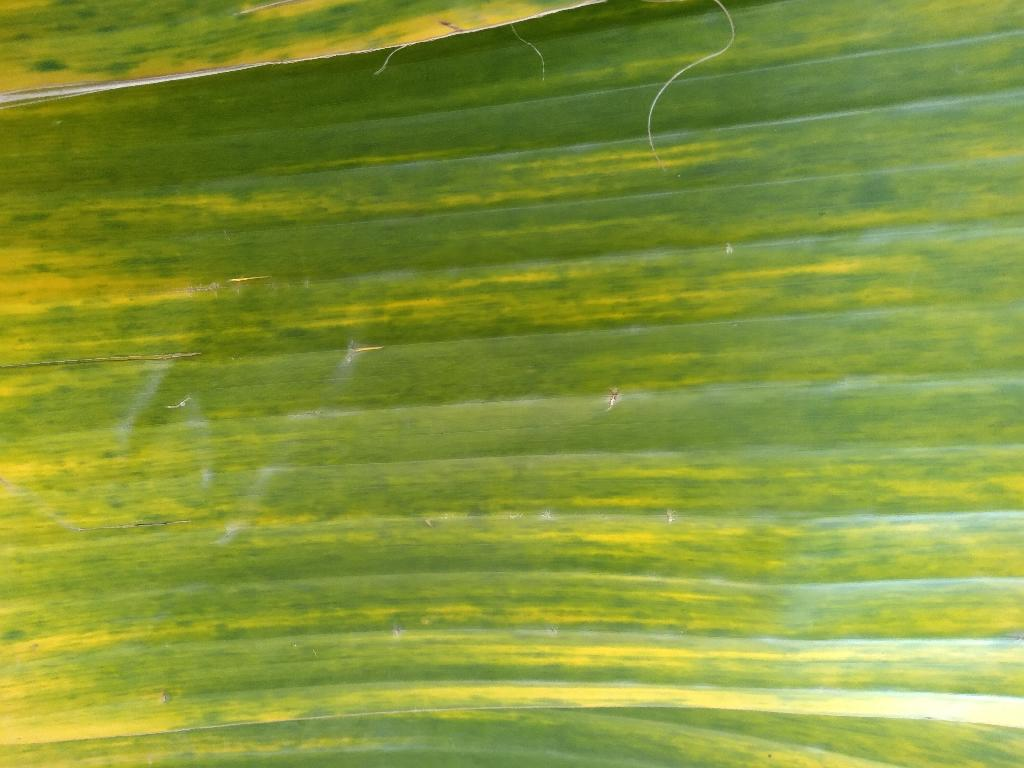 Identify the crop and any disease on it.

banana, fusarium wilt race 1
